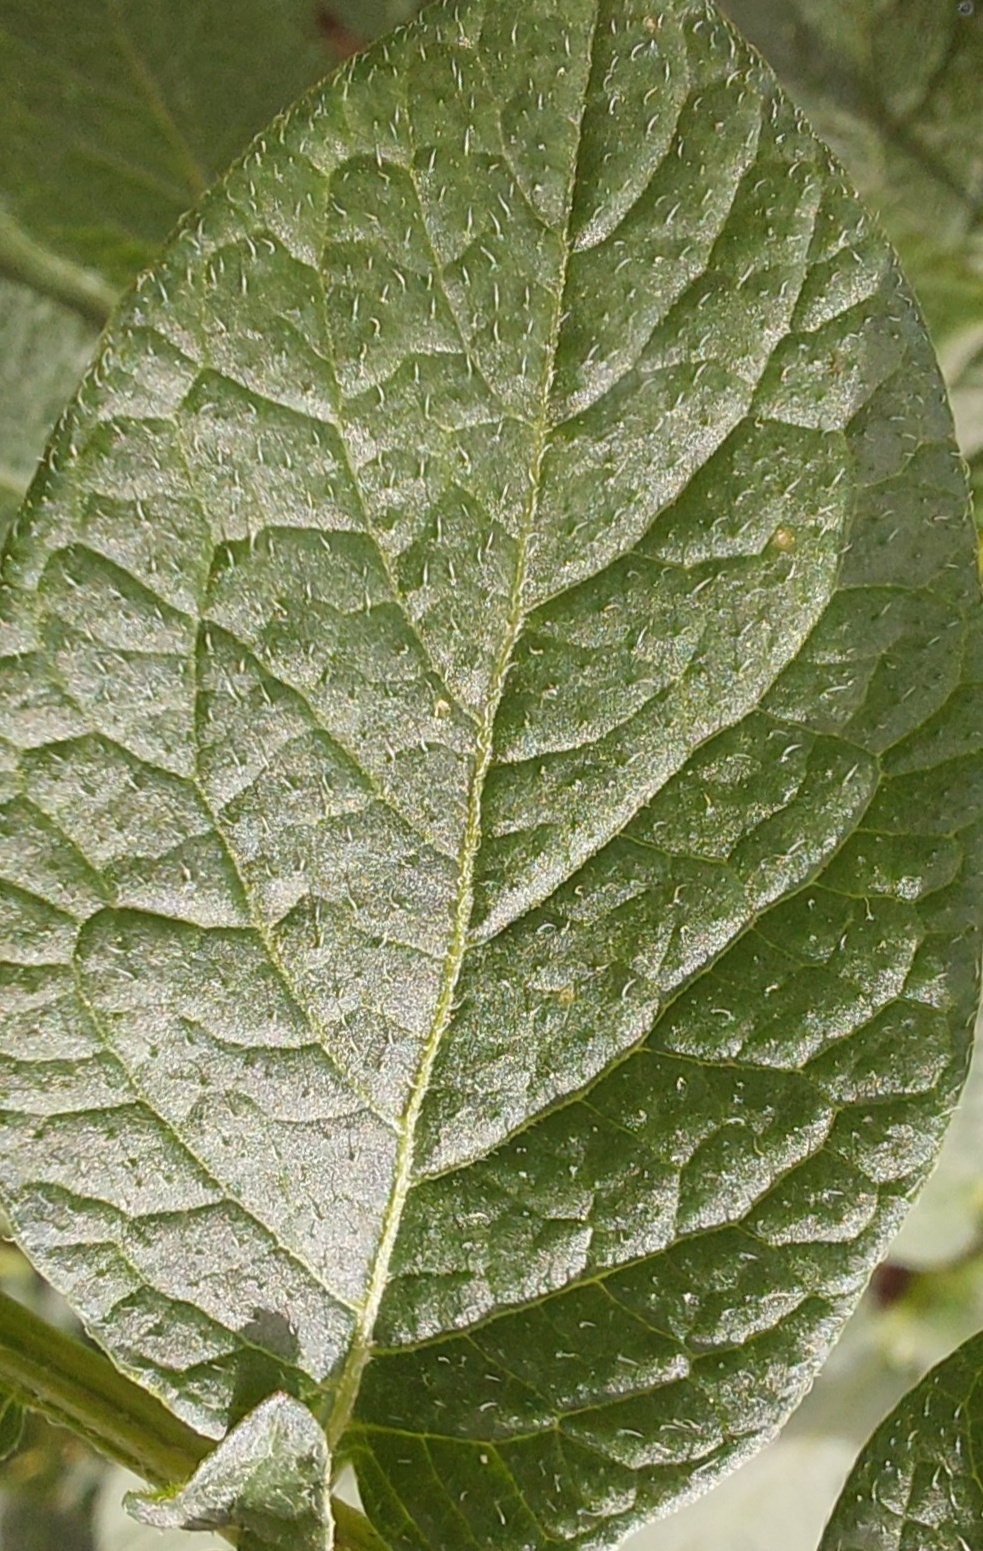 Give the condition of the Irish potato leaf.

healthy
